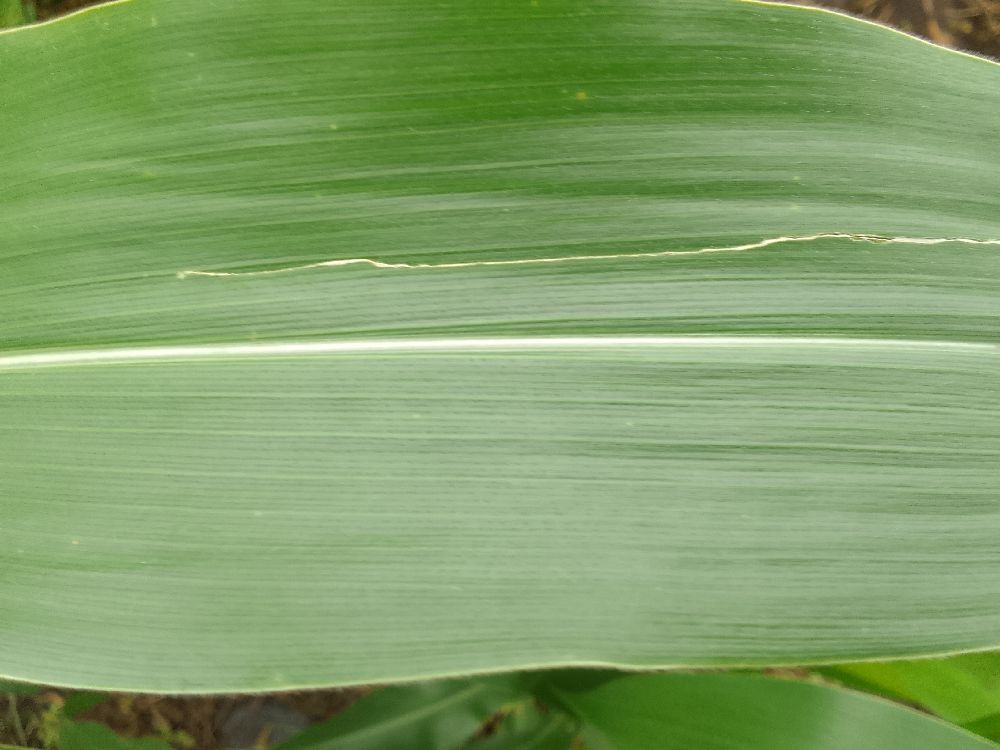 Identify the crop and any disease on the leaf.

maize, healthy
